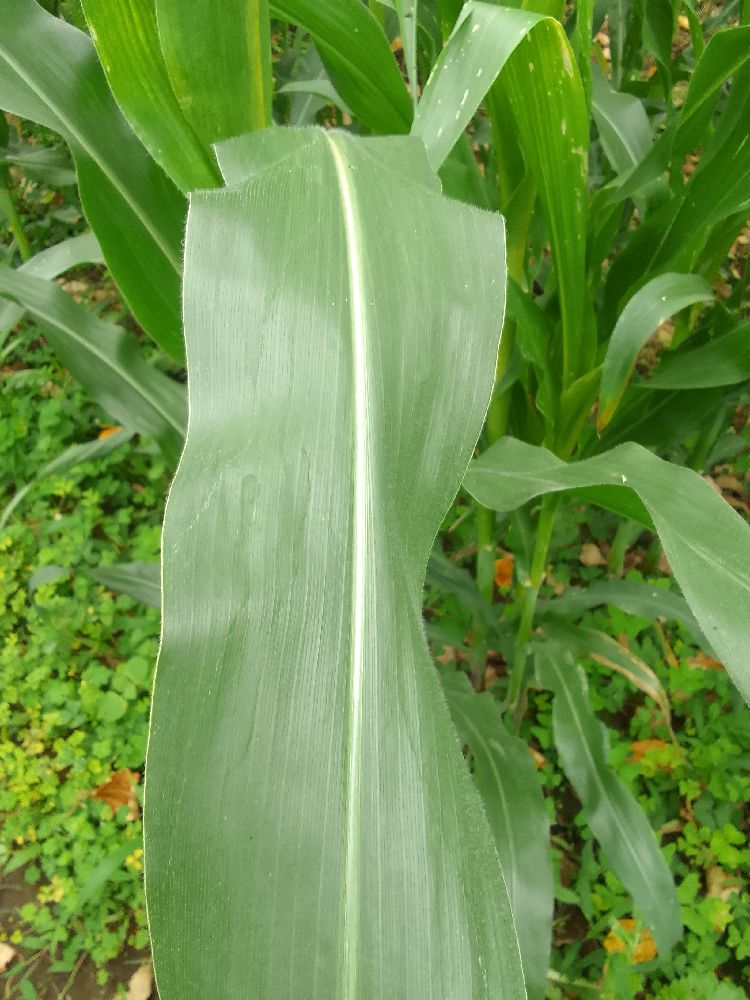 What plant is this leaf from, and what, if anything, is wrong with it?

maize, healthy
